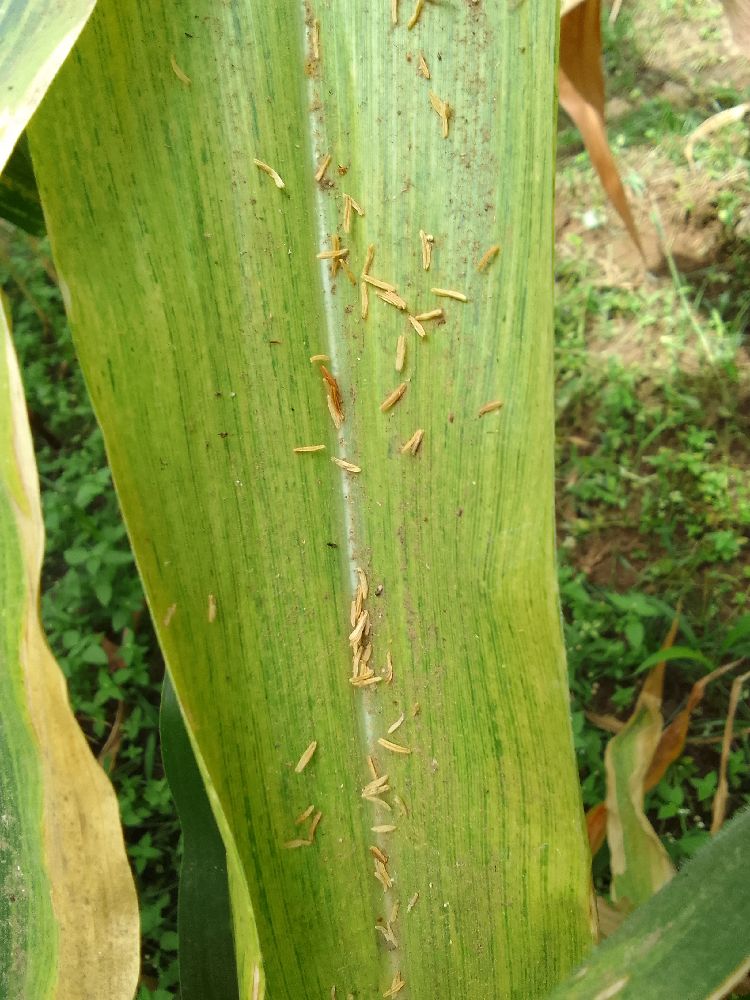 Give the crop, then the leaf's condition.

maize, maize lethal necrosis
